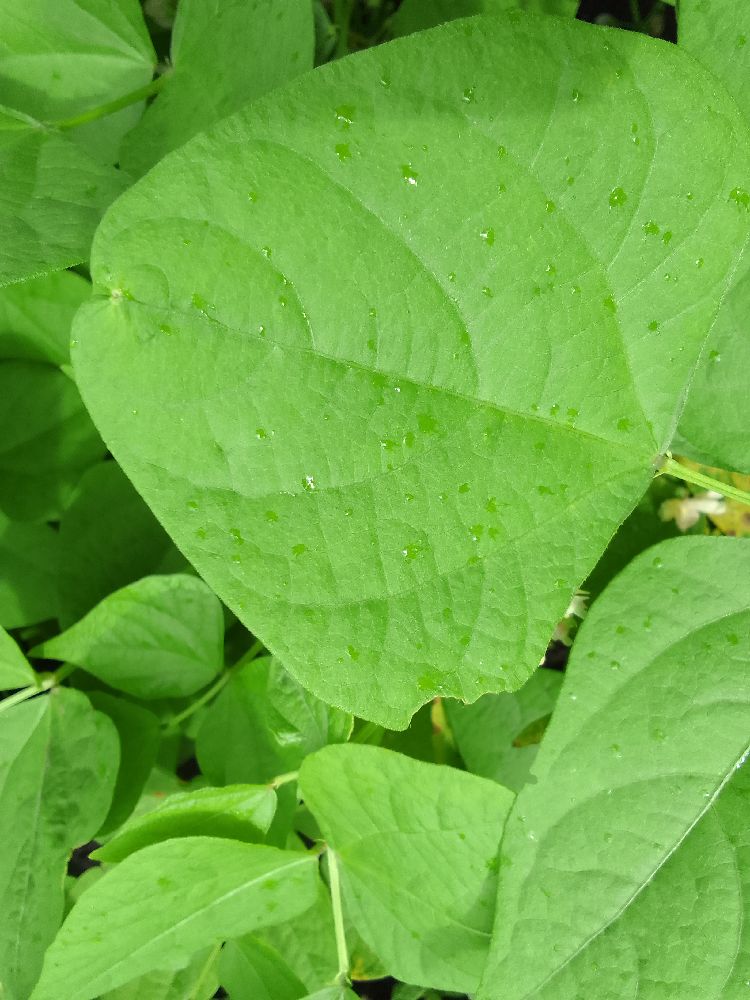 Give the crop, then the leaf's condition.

common bean, healthy
